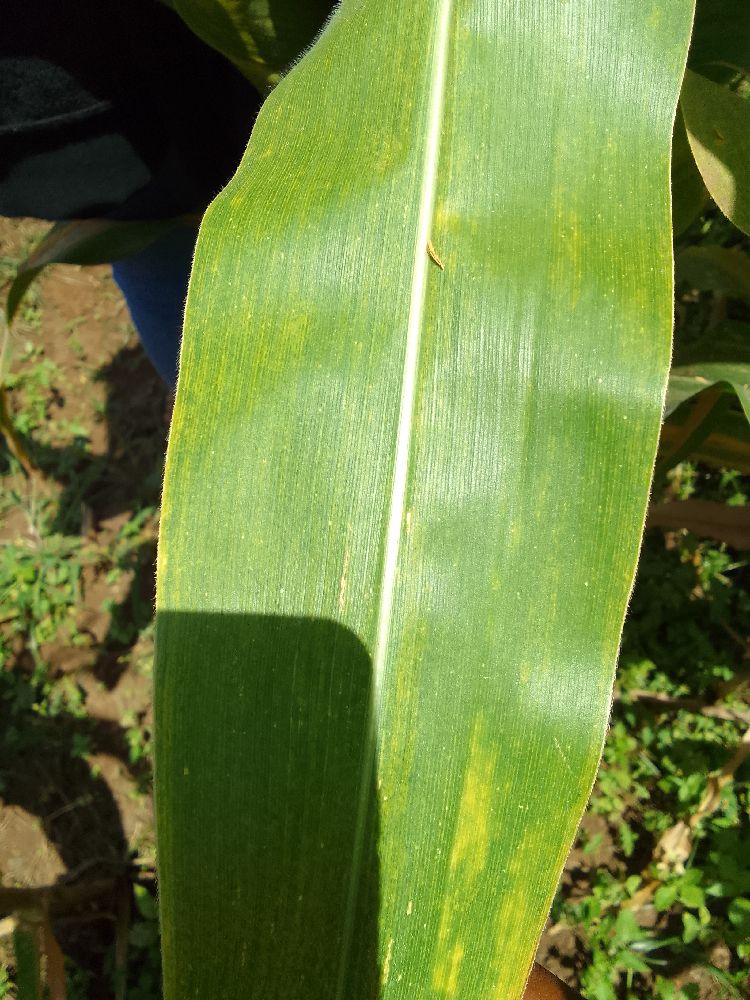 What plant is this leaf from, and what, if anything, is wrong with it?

maize, maize lethal necrosis
